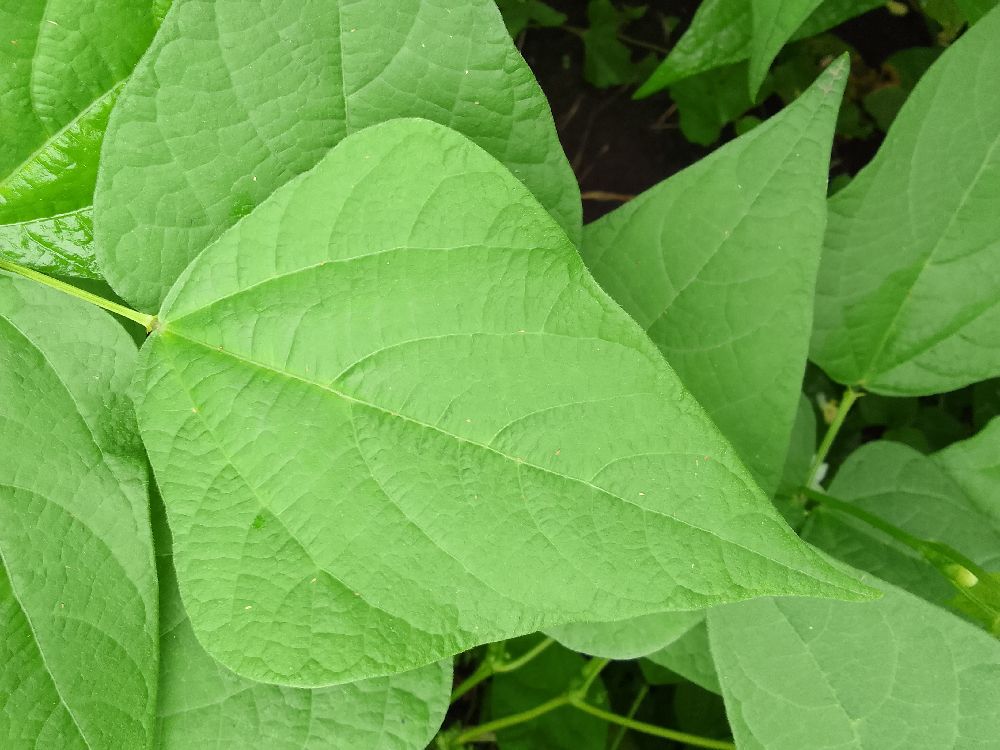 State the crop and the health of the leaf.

common bean, healthy
